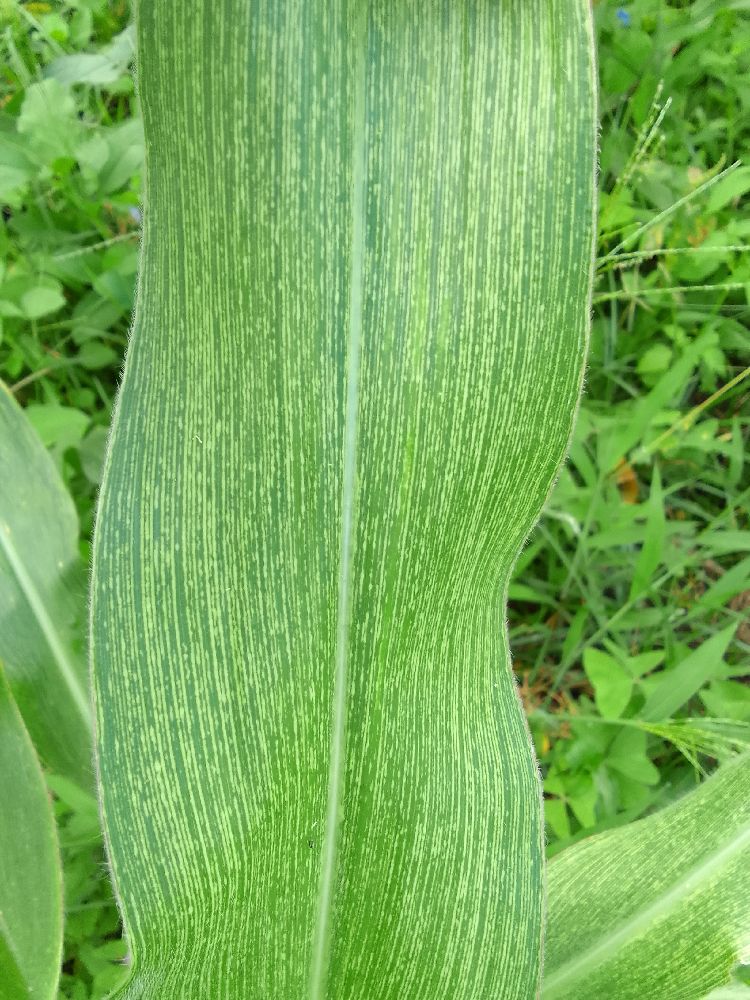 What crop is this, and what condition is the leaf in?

maize, maize streak virus
